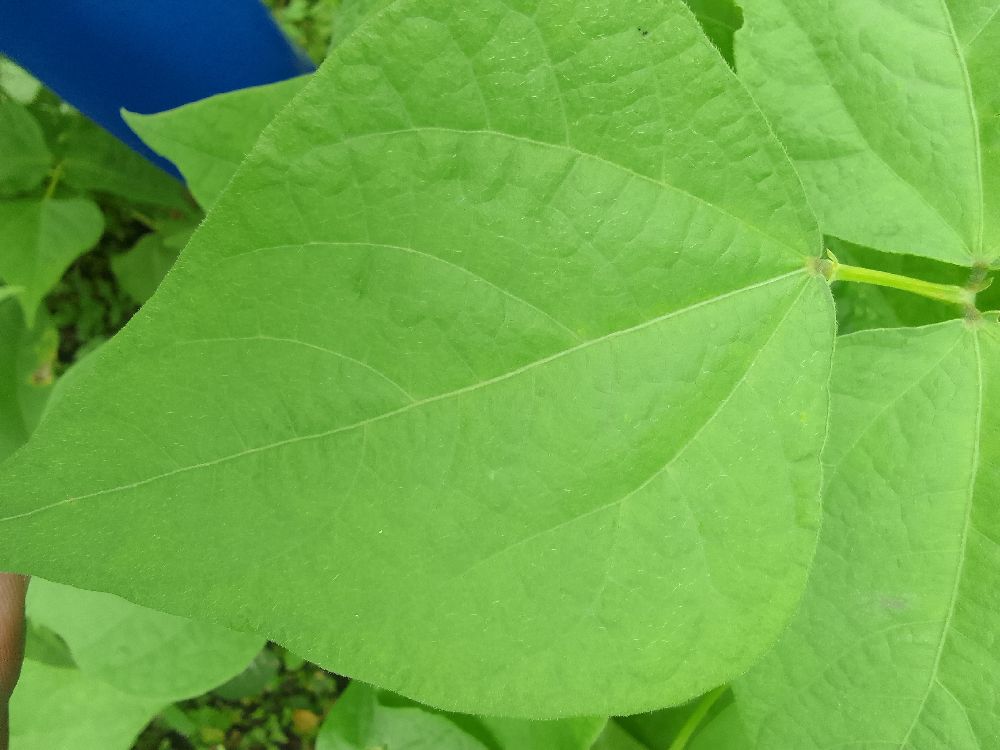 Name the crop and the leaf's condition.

common bean, healthy
